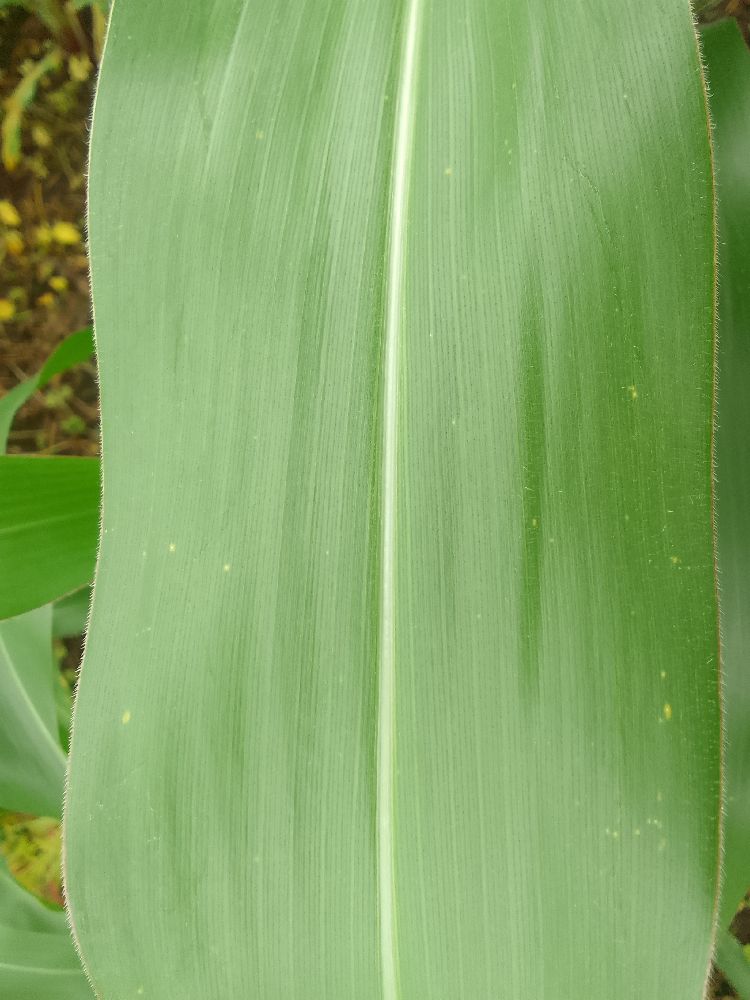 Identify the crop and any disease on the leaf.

maize, healthy
